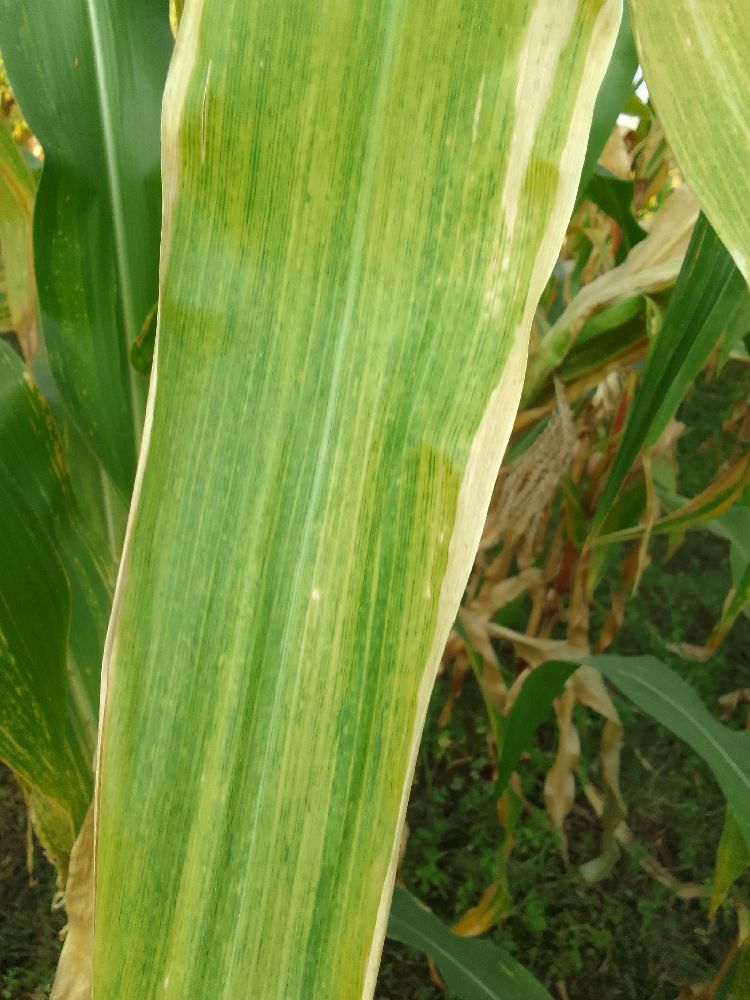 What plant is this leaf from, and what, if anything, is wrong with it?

maize, maize lethal necrosis
